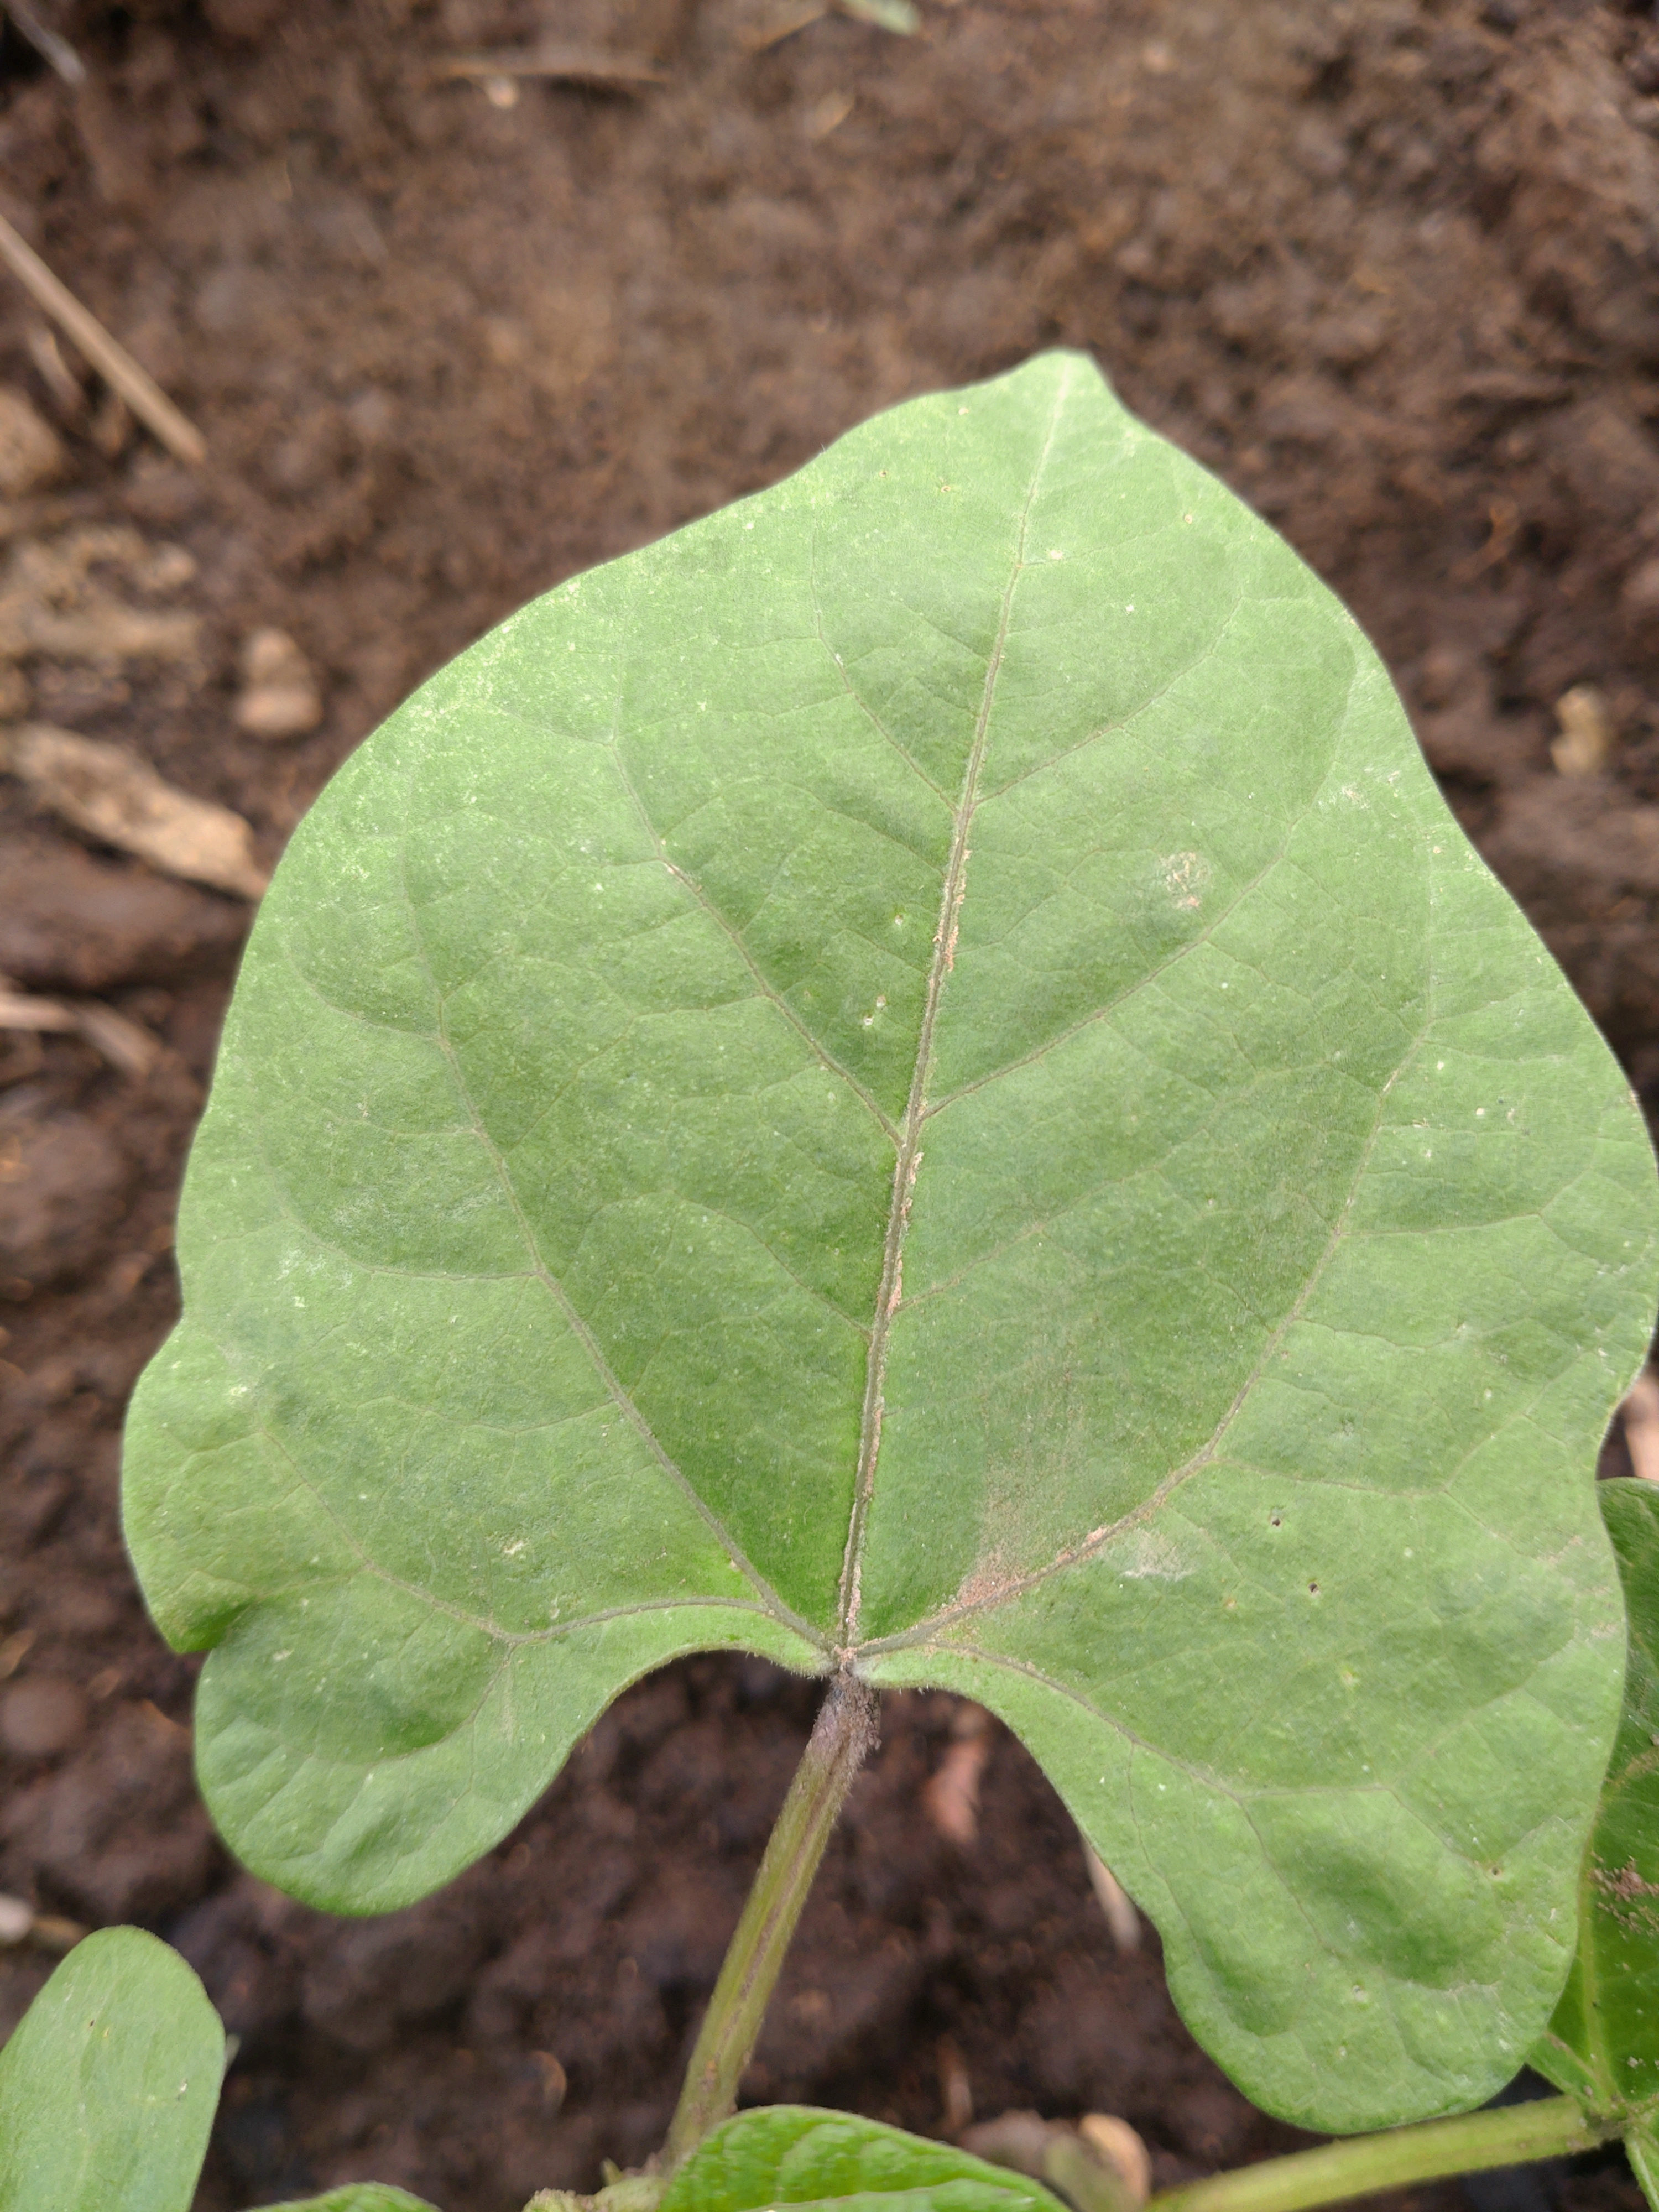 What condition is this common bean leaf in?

healthy
